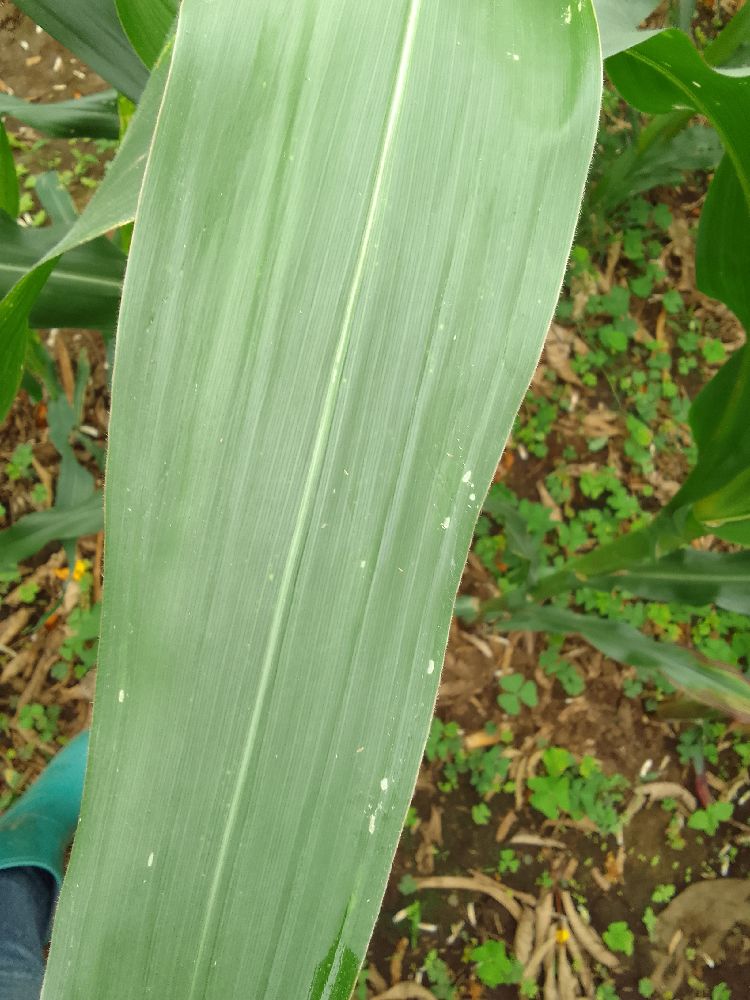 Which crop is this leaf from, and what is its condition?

maize, healthy
